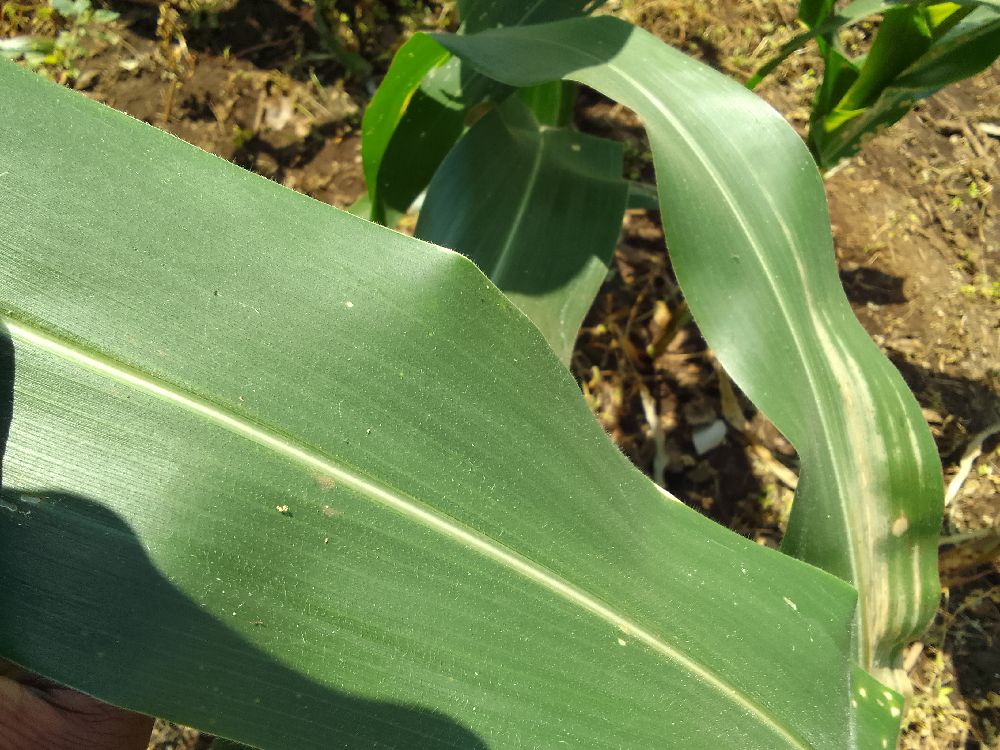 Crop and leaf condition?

maize, healthy
